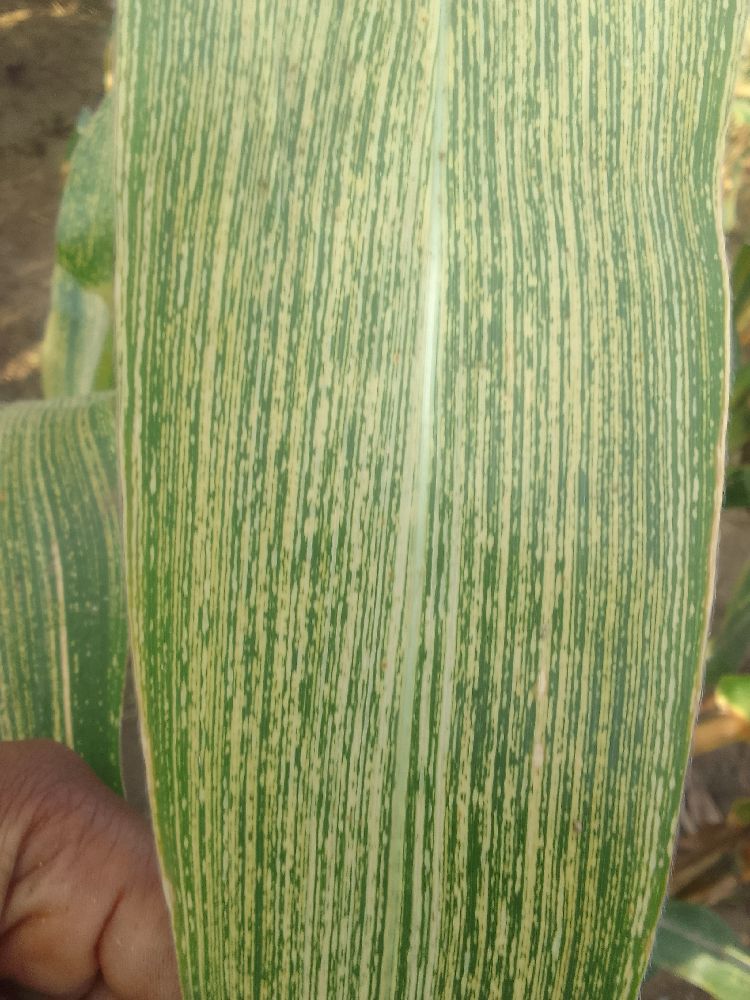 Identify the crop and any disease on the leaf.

maize, maize streak virus
